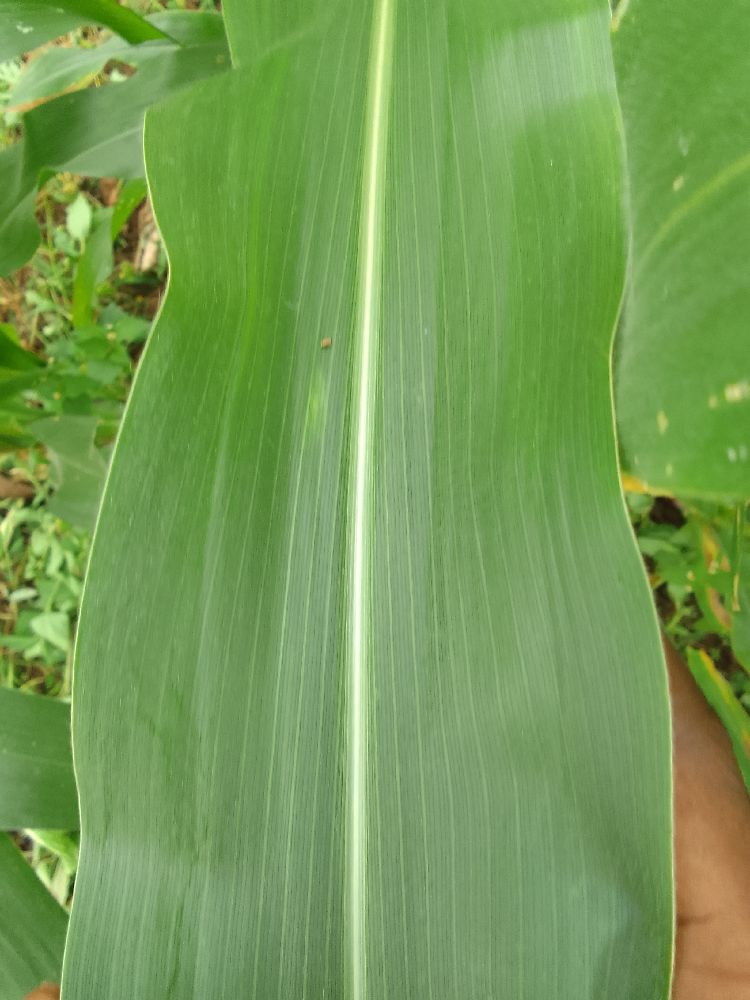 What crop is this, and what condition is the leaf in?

maize, healthy
